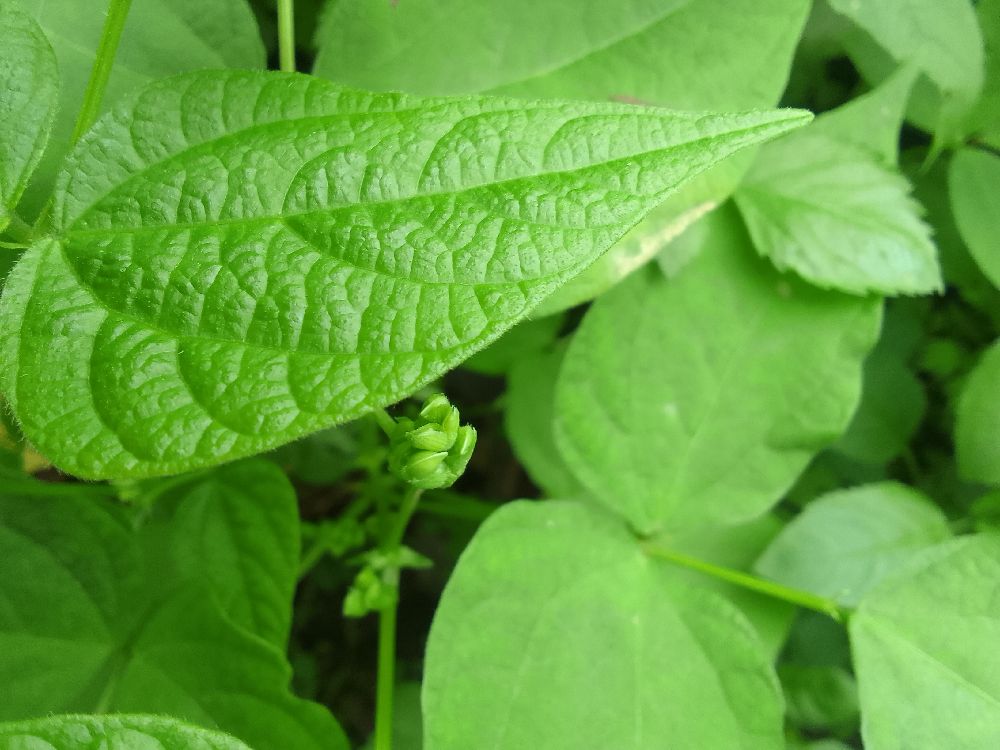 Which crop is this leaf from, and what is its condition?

common bean, healthy
